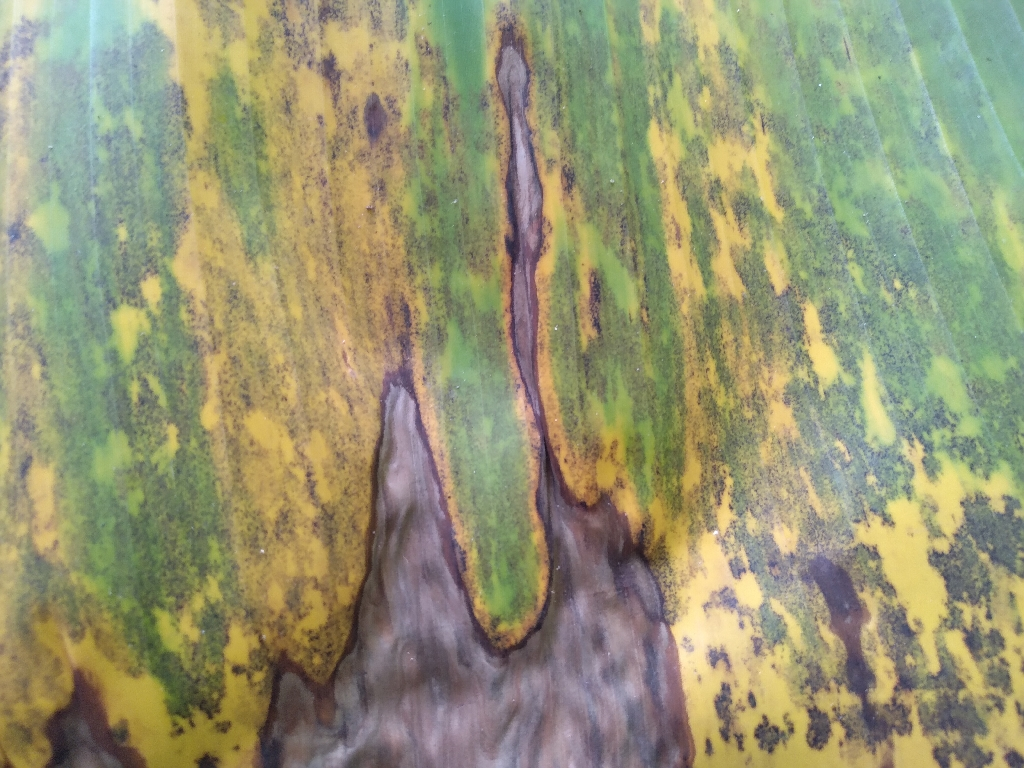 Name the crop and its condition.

banana, black sigatoka
